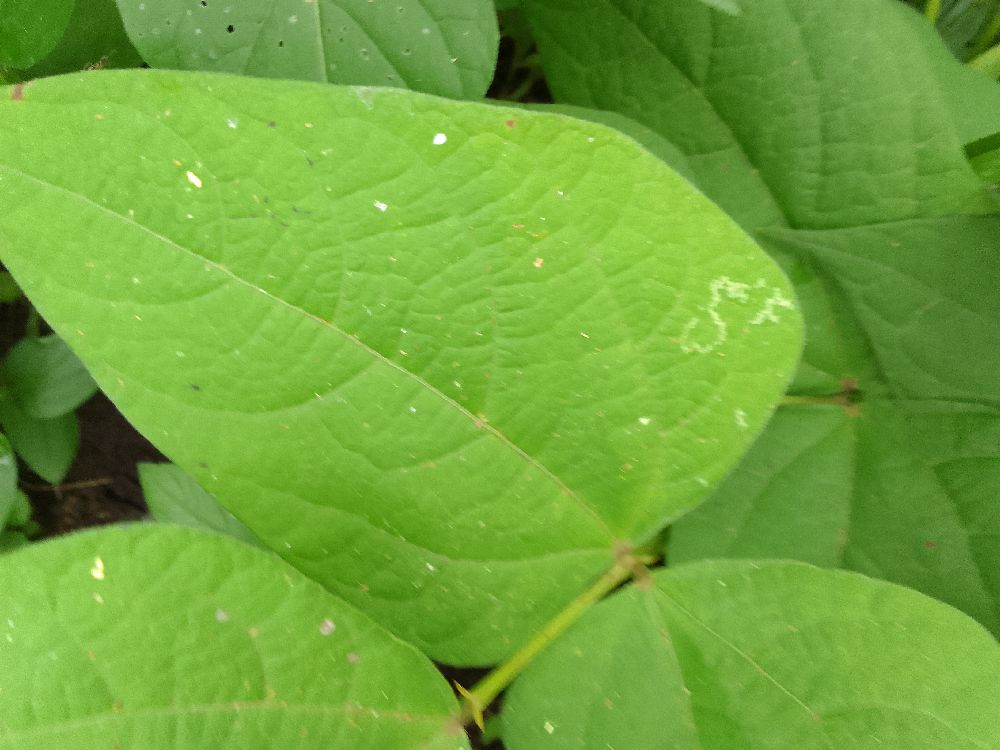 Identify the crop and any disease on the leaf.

common bean, healthy
